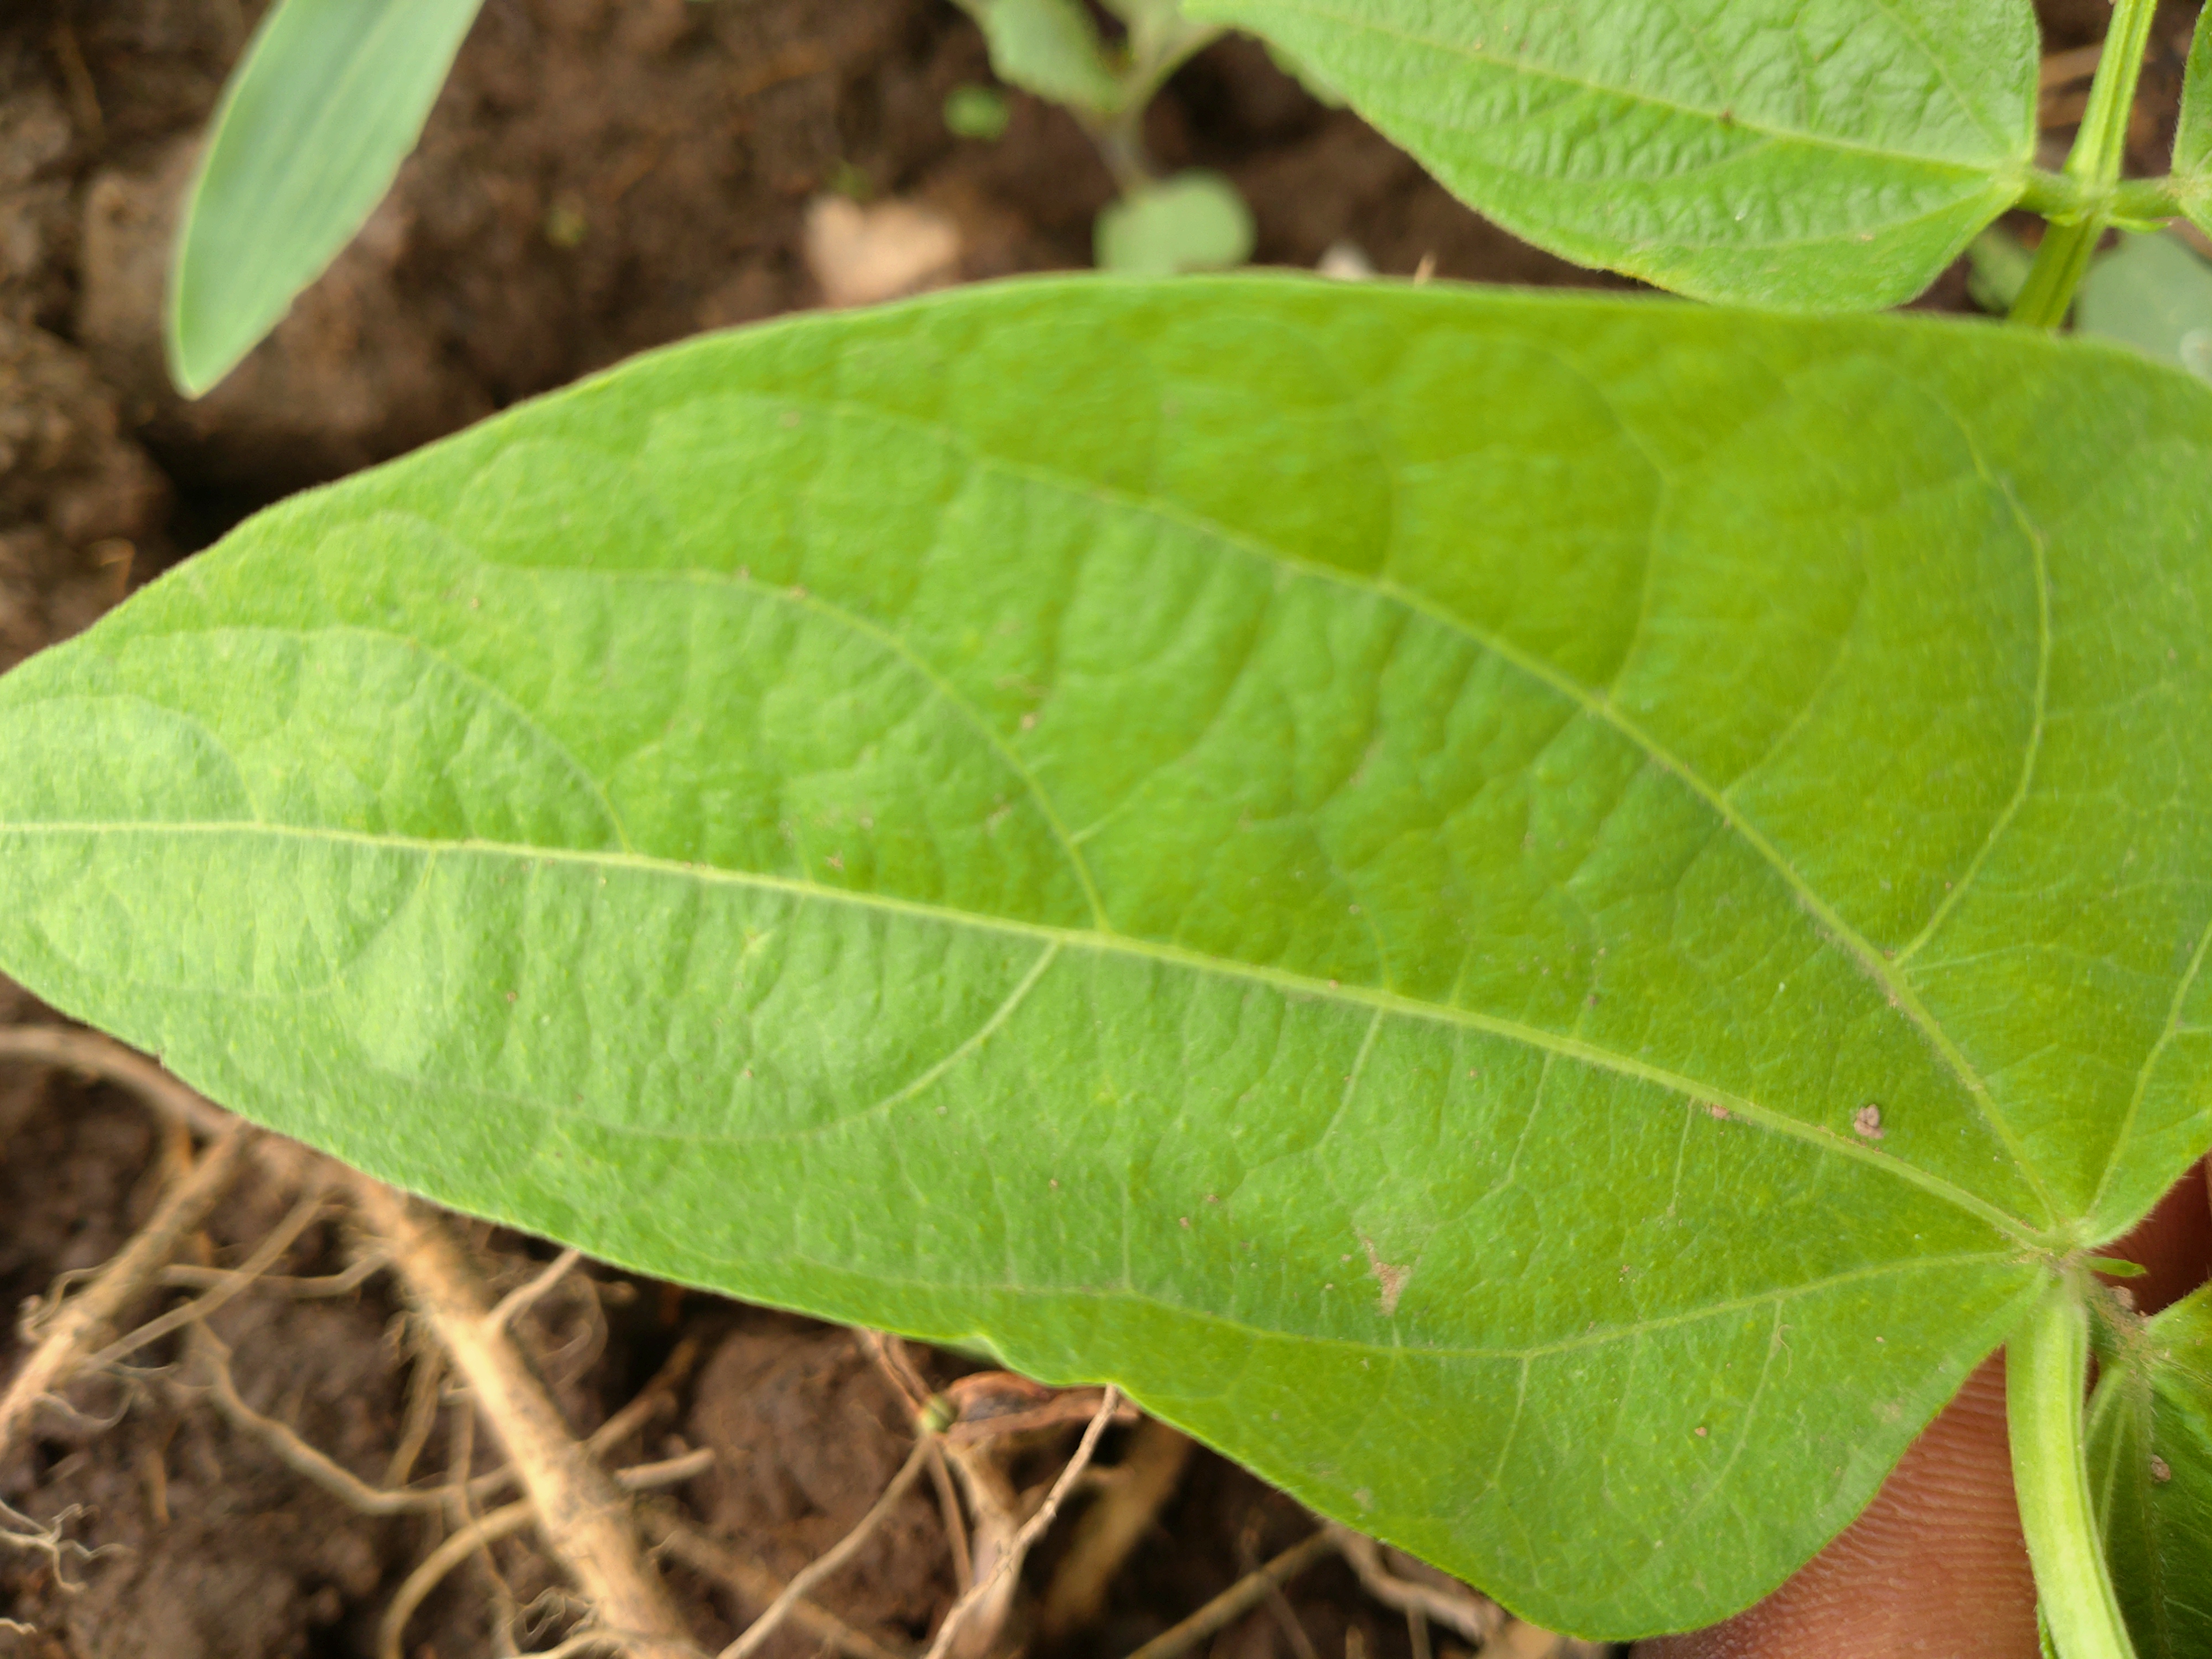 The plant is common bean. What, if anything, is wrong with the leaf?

healthy
